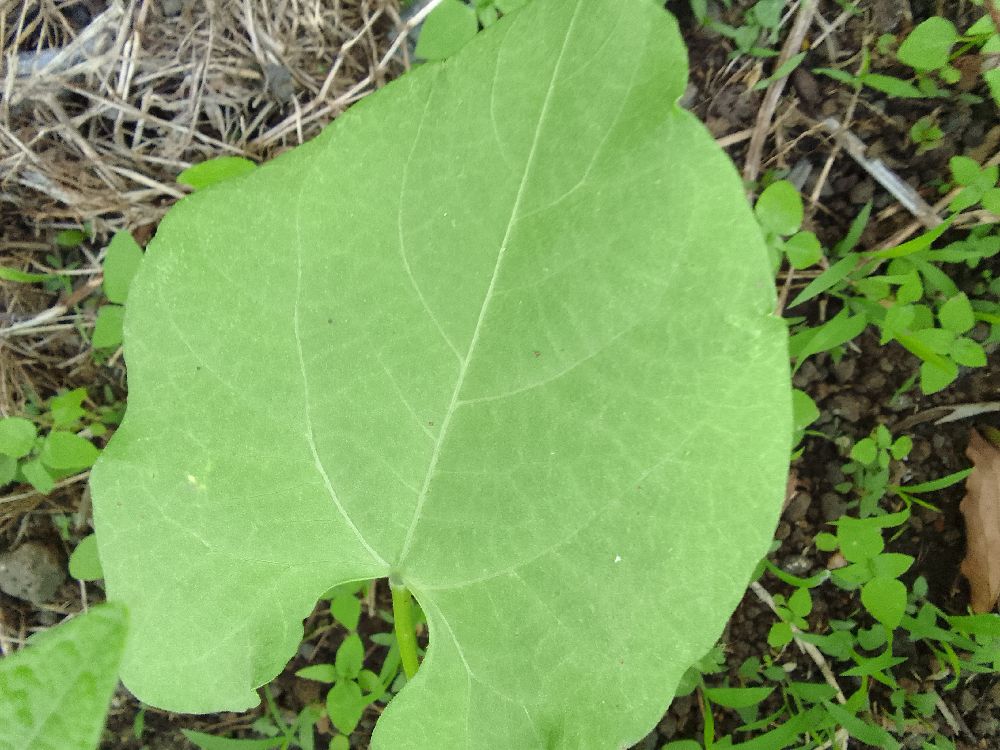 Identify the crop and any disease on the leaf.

common bean, healthy
